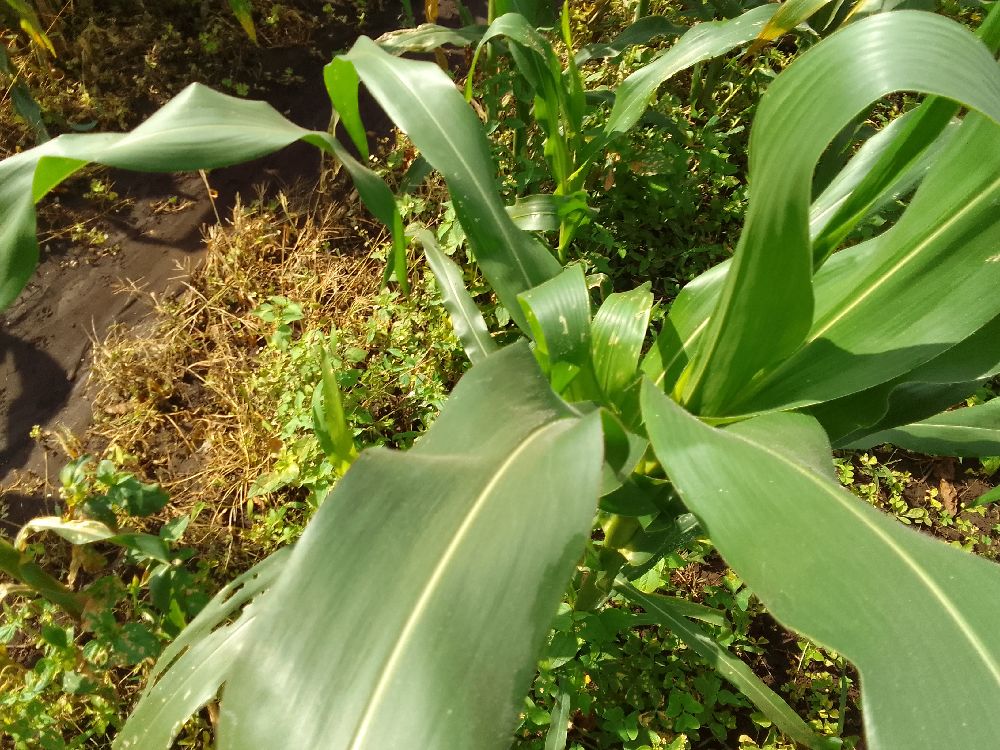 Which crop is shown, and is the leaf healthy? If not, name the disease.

maize, healthy
